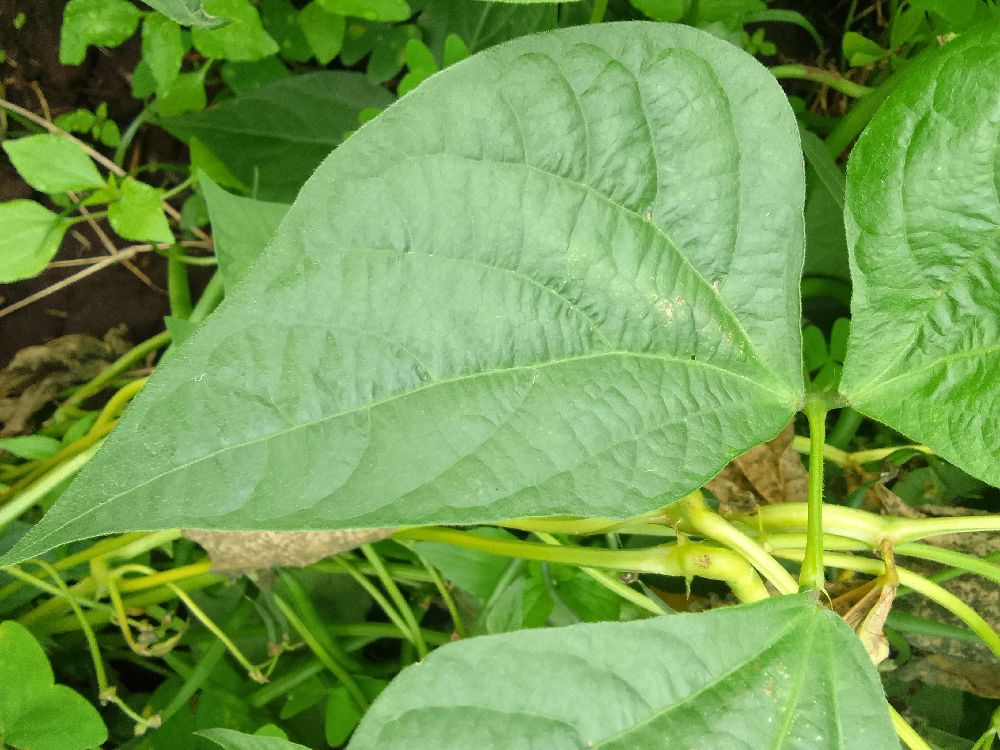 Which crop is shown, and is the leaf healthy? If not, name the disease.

common bean, healthy
